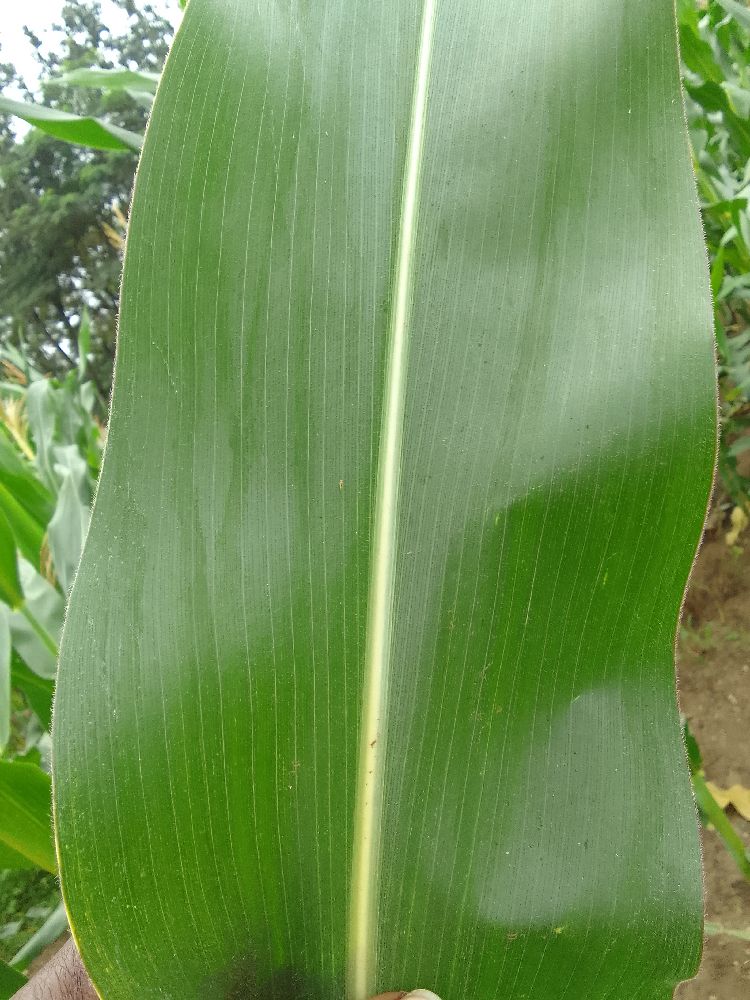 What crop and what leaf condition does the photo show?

maize, healthy
